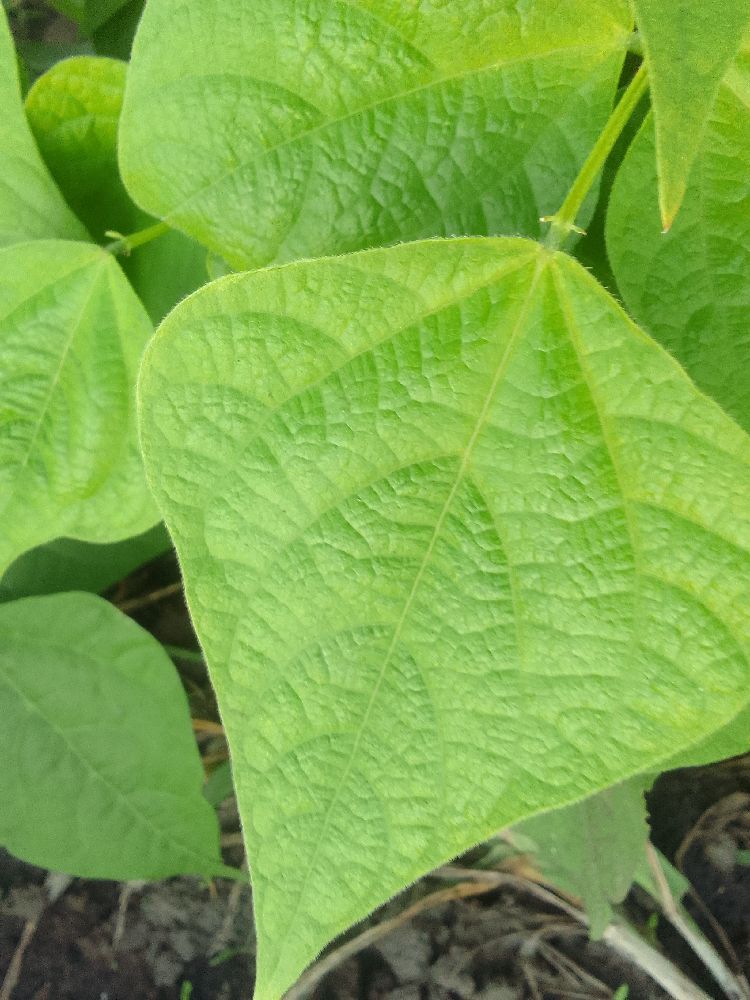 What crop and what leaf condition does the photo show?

common bean, healthy
